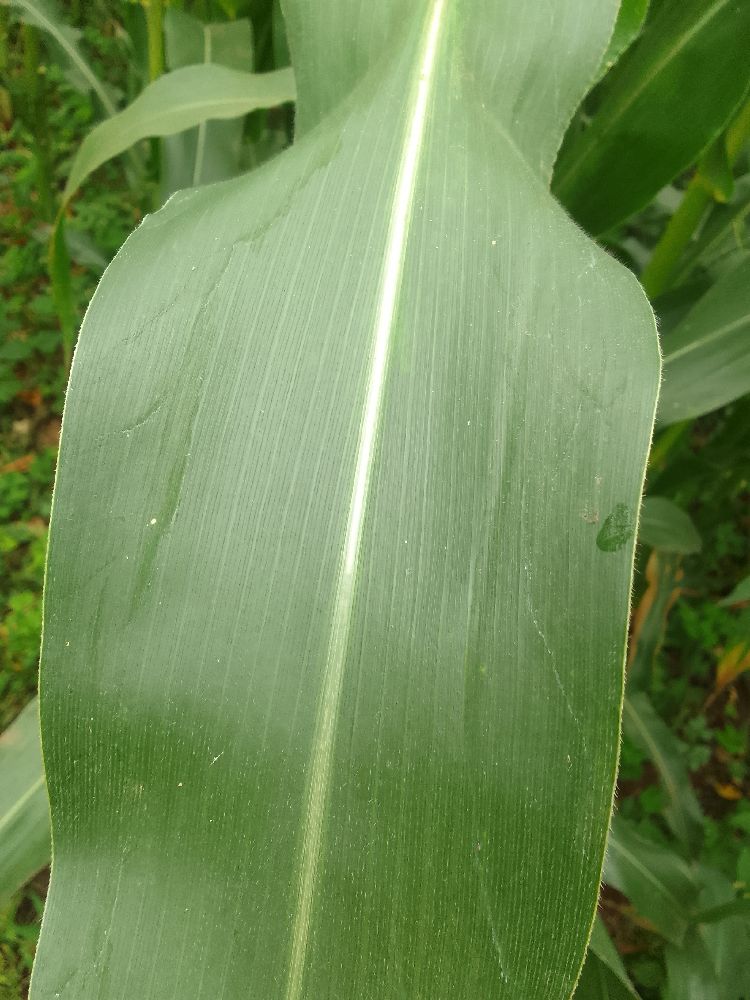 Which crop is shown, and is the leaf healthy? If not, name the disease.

maize, healthy
